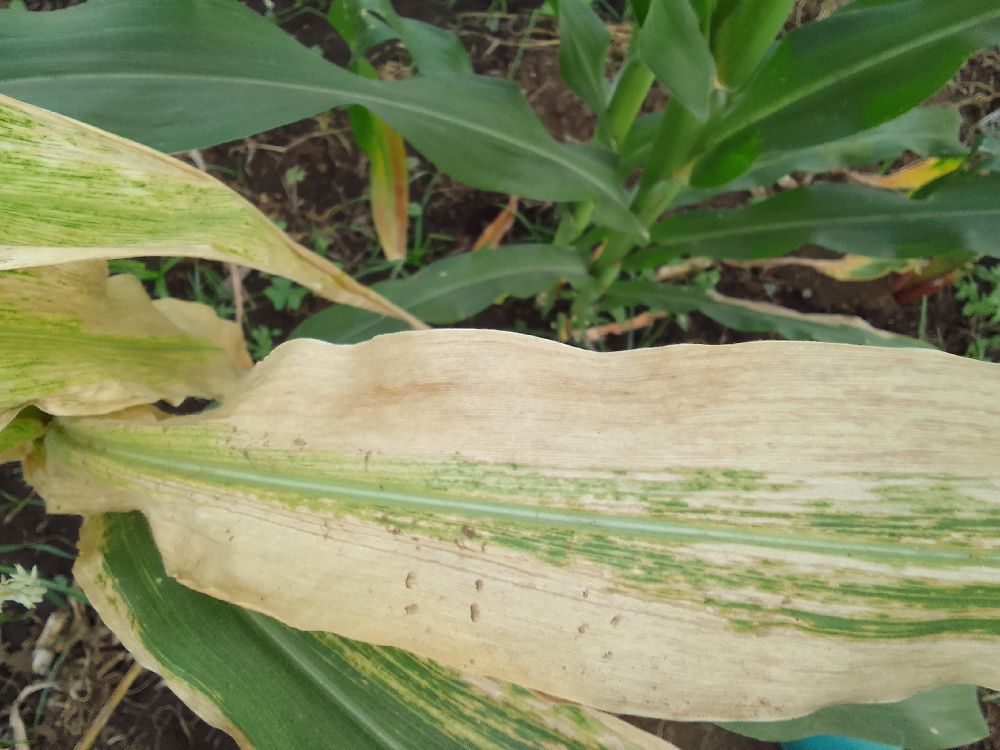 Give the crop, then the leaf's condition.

maize, maize lethal necrosis
